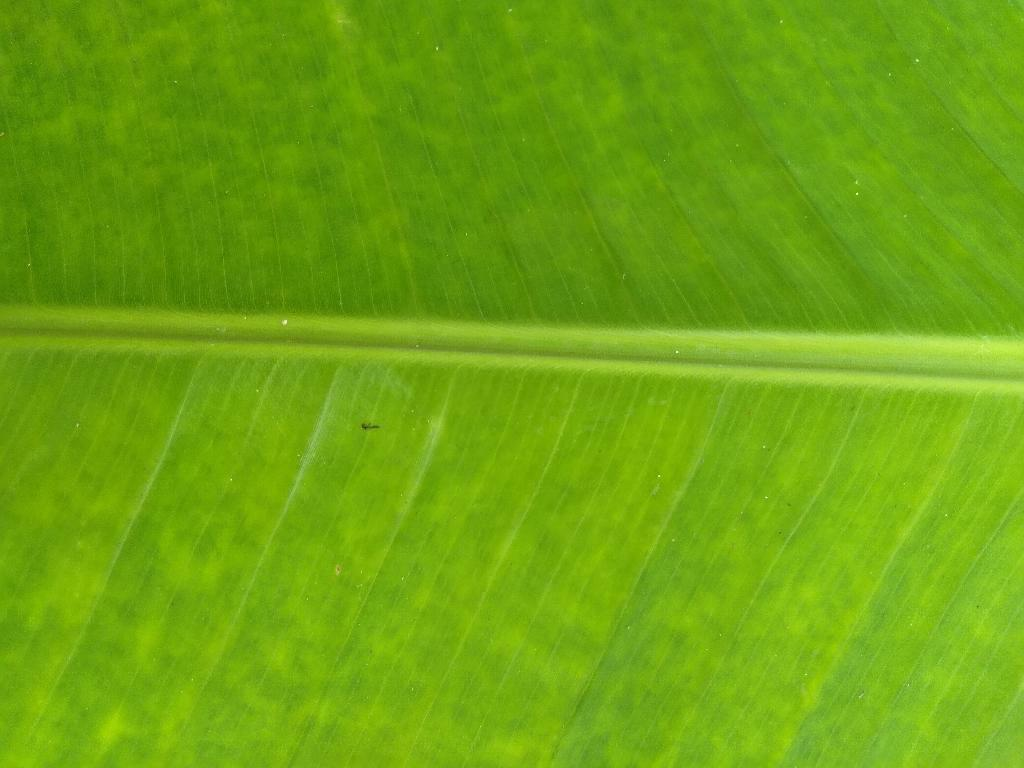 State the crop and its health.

banana, healthy
